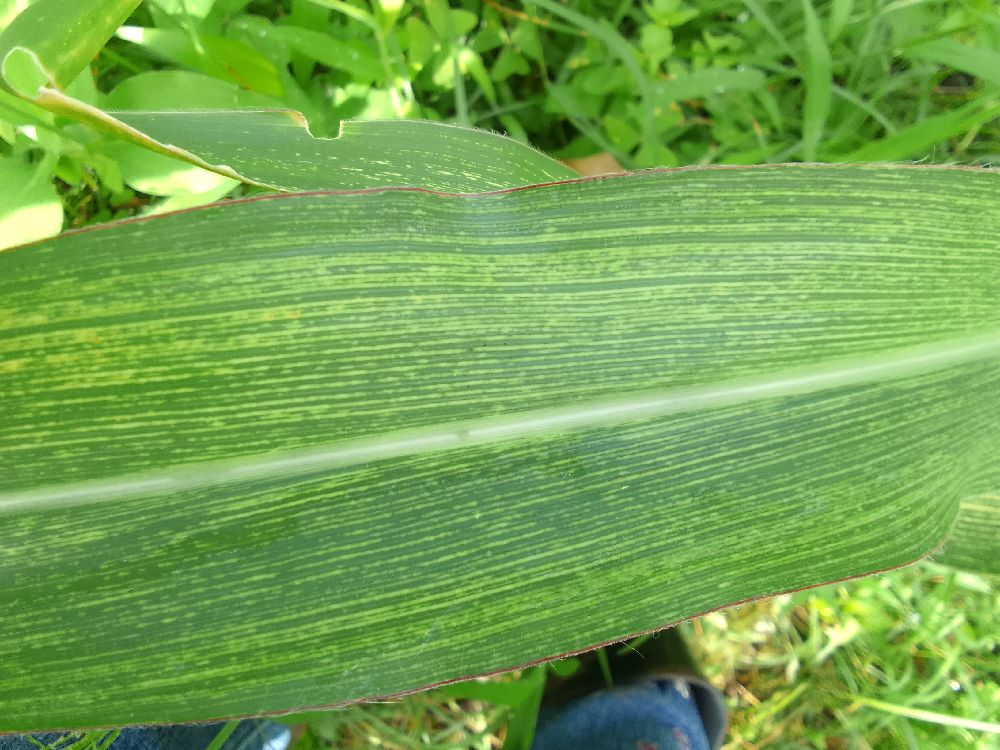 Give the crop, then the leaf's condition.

maize, maize streak virus
